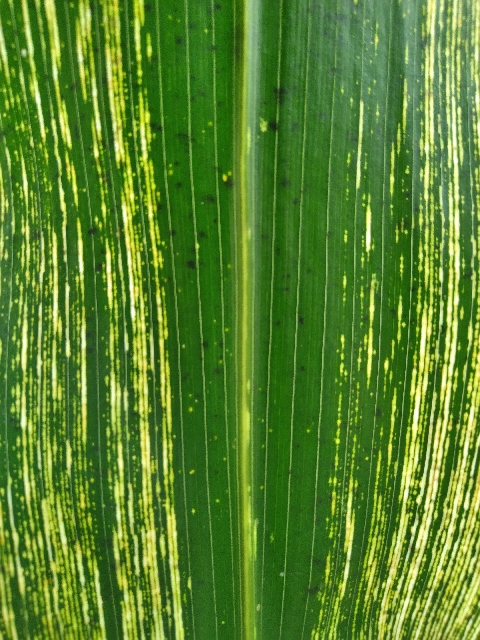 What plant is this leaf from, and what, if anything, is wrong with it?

maize, maize streak virus
